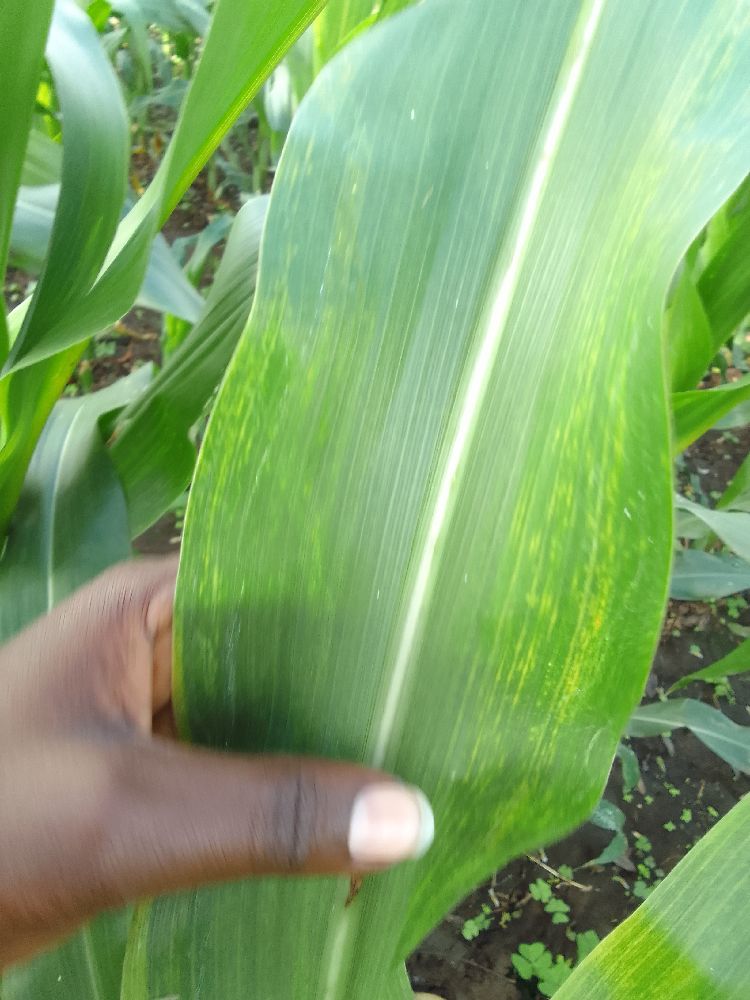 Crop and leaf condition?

maize, maize lethal necrosis
